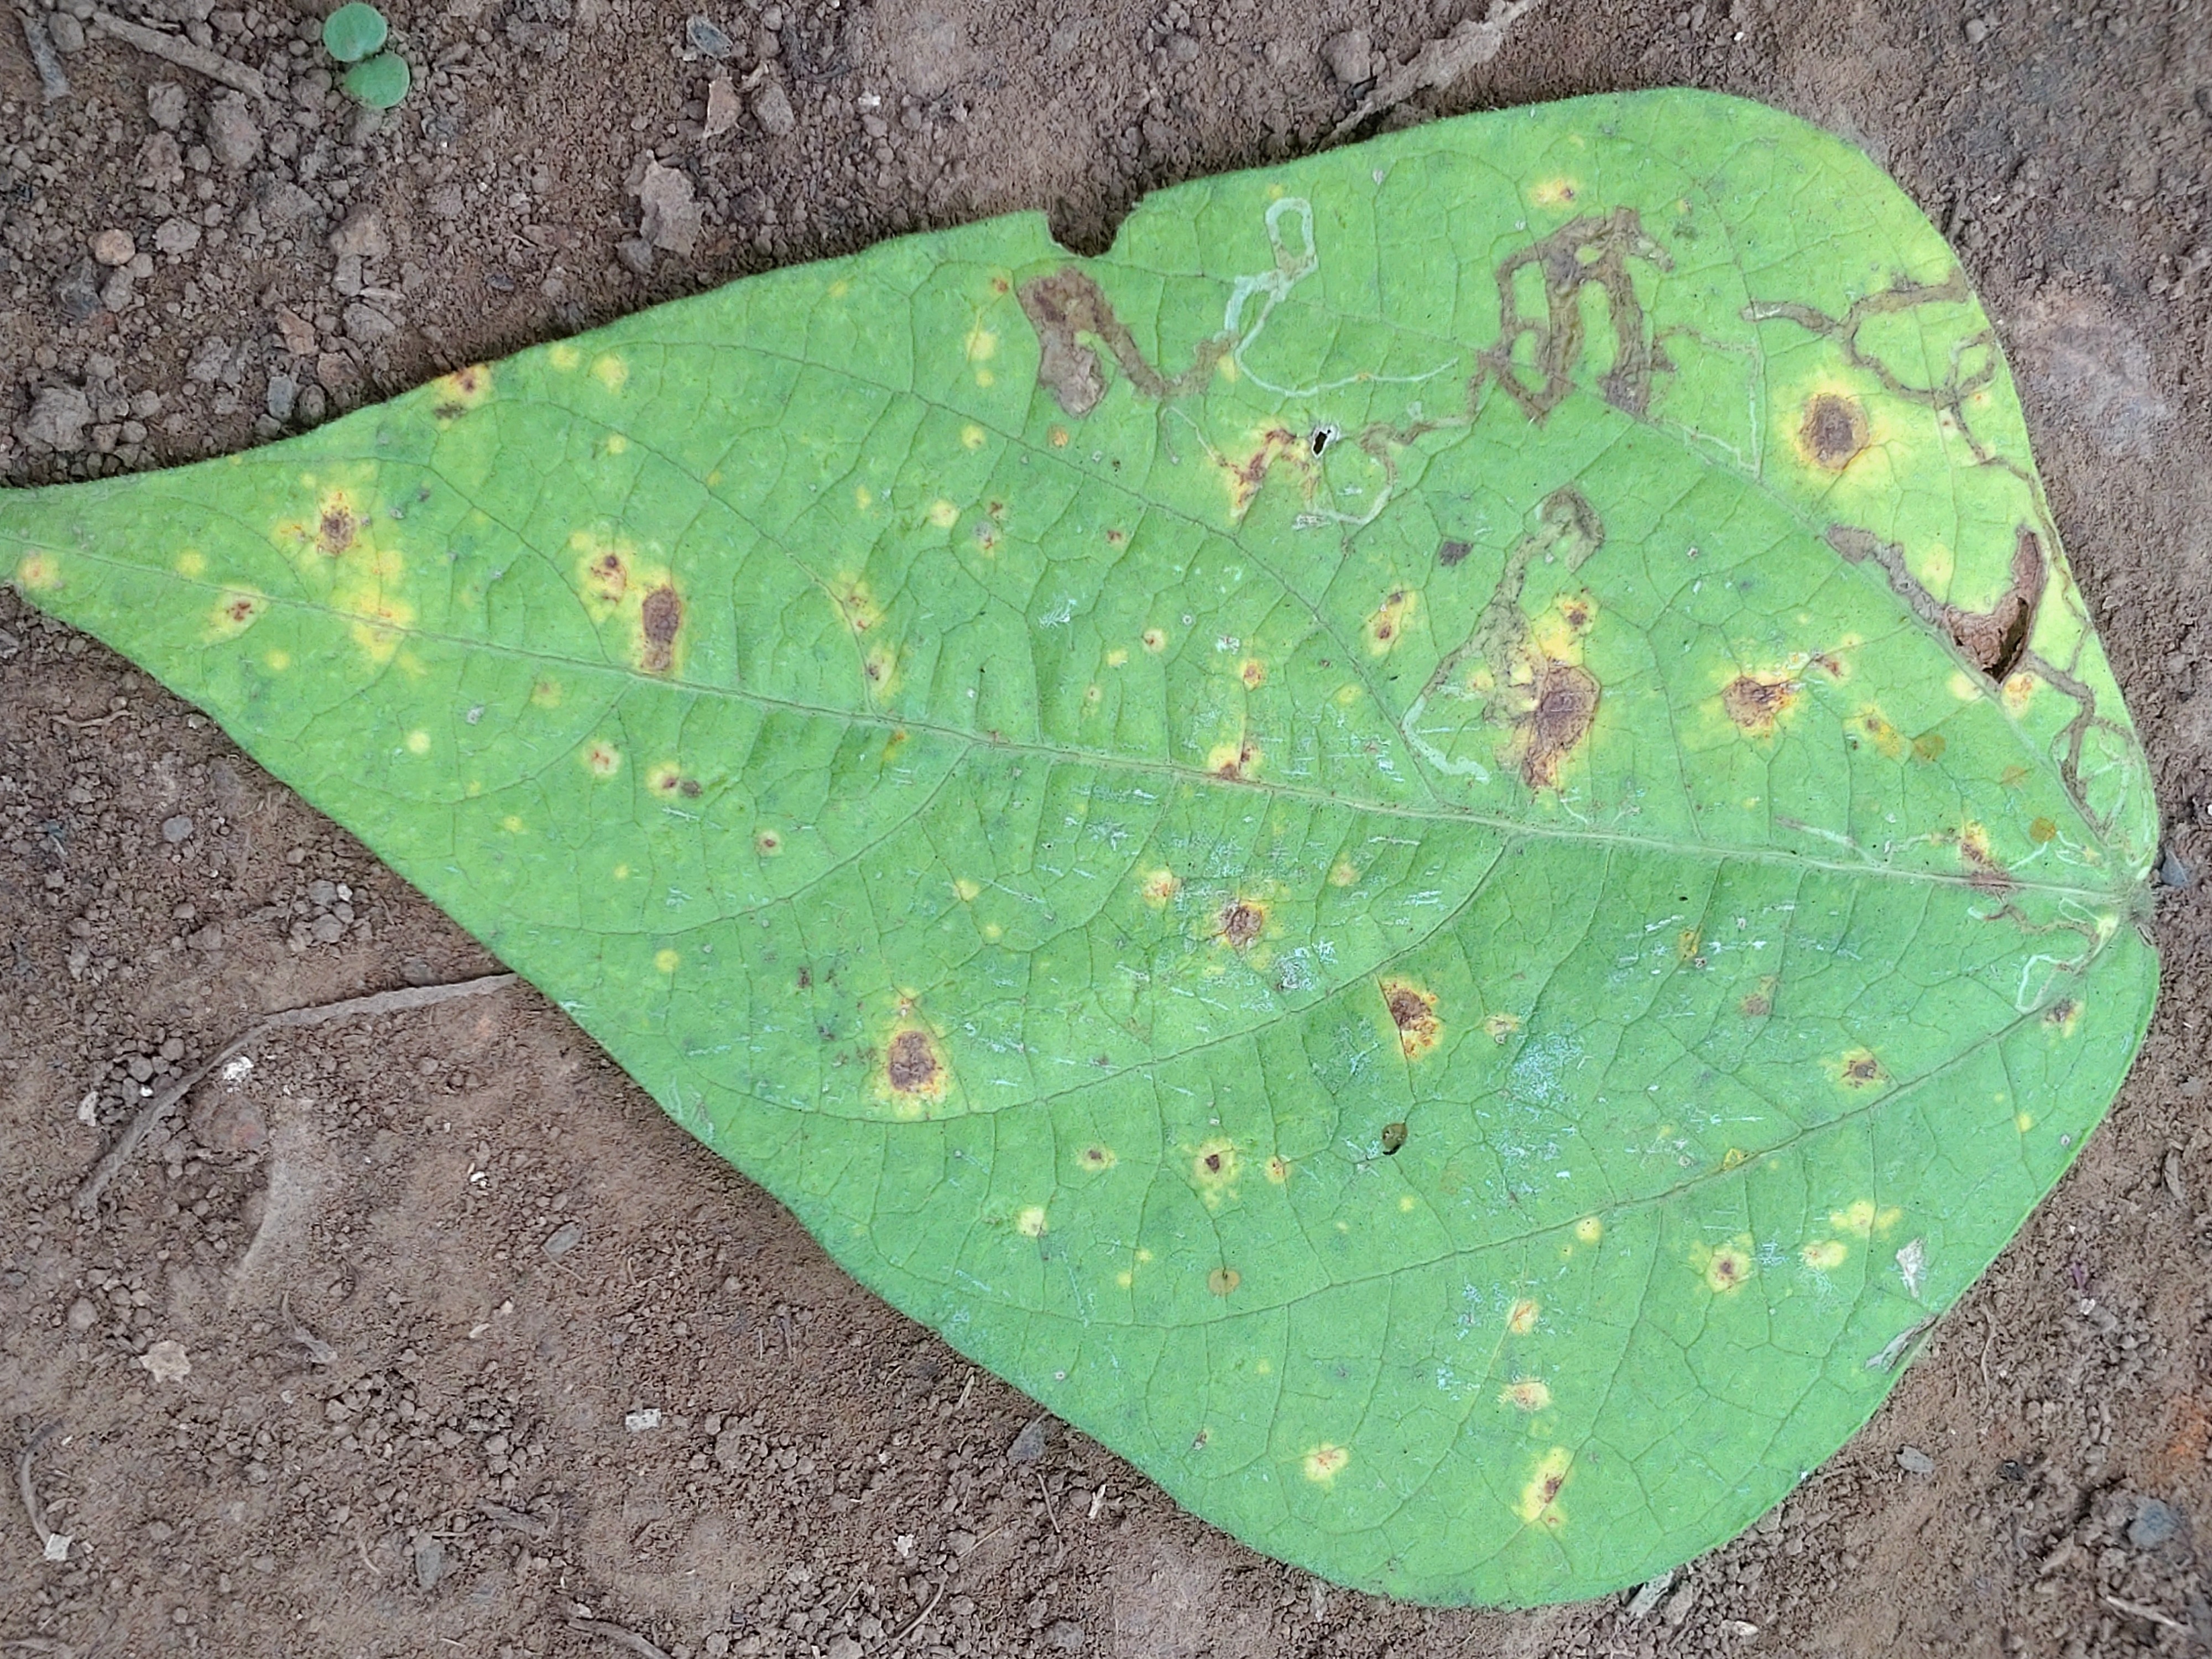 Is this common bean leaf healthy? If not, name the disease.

rust
